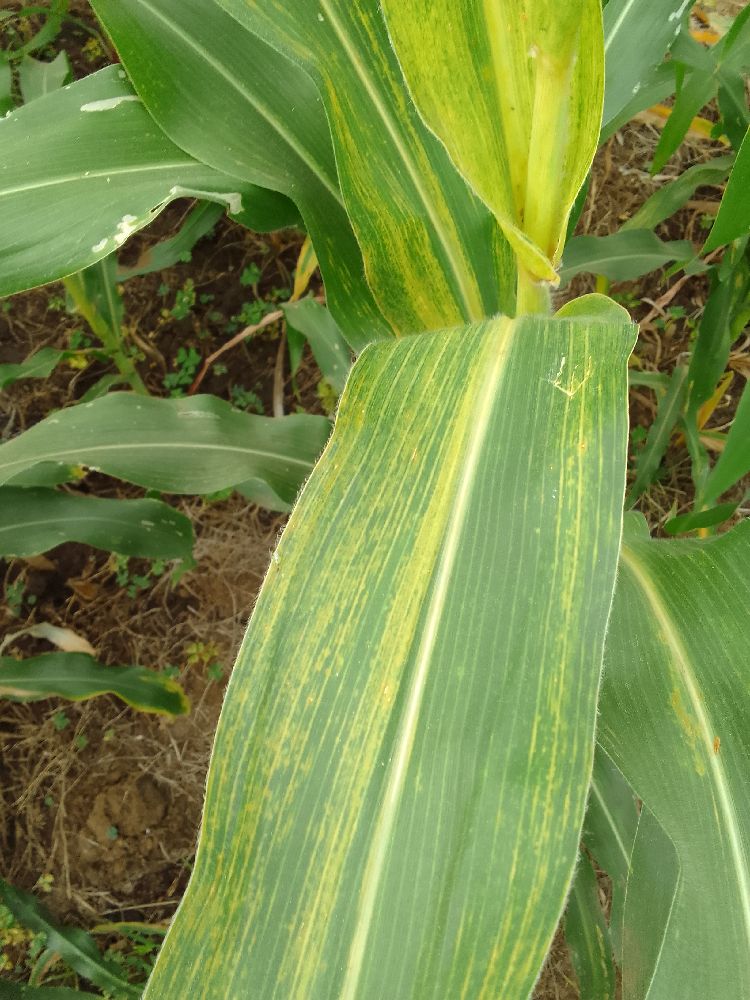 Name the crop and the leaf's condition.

maize, maize lethal necrosis
